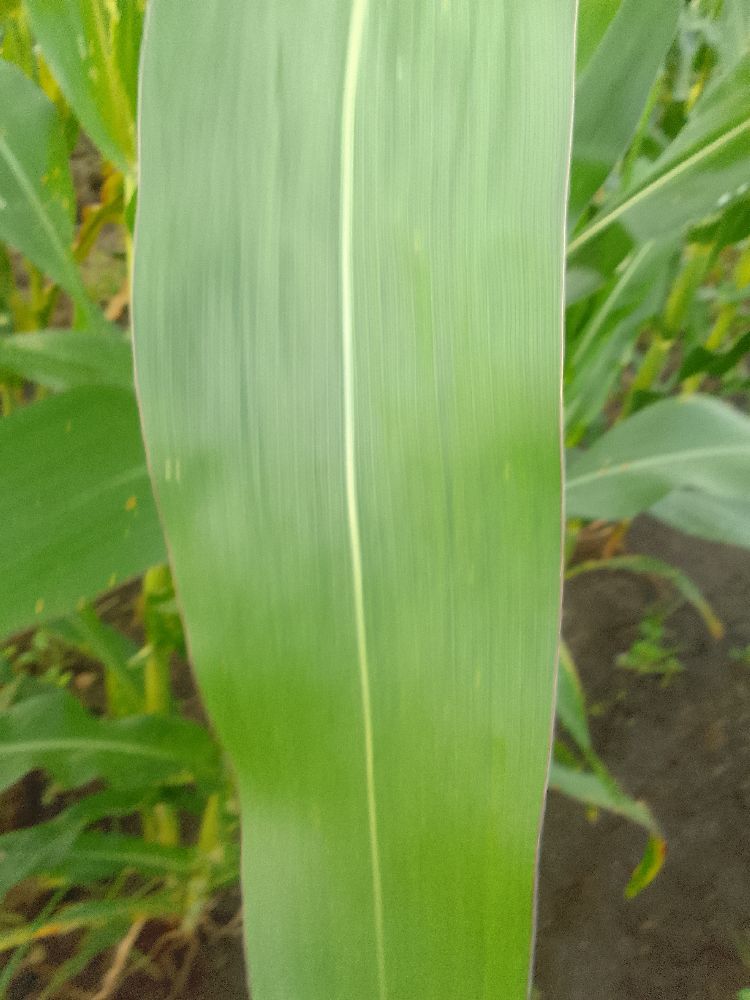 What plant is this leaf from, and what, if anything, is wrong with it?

maize, healthy
